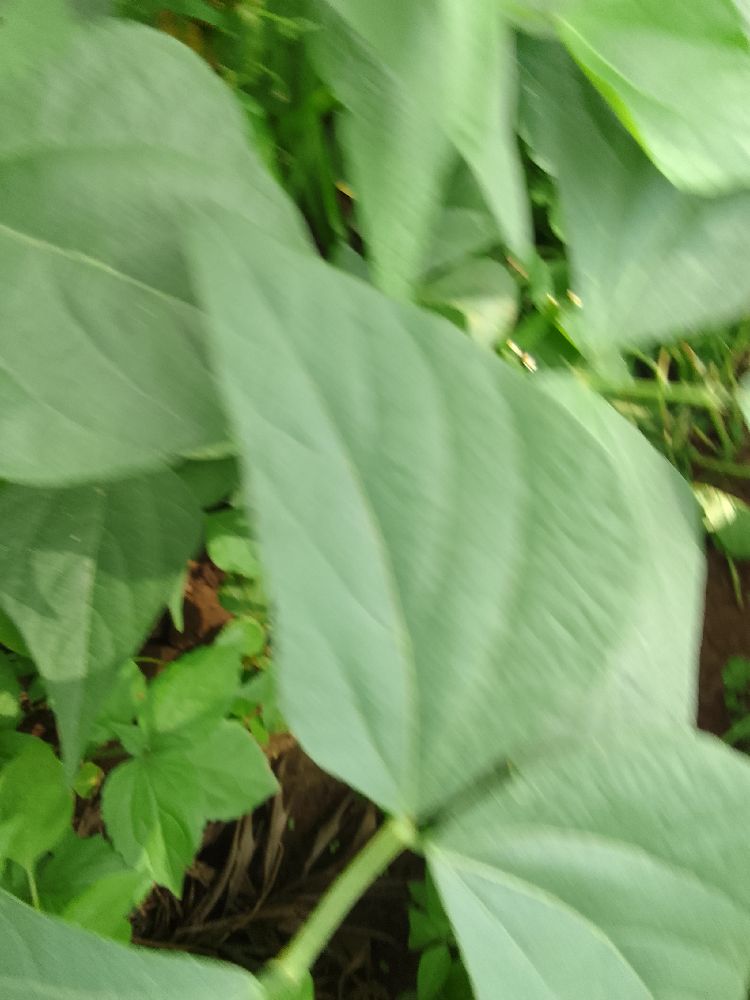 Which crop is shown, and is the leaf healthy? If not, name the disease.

common bean, healthy
